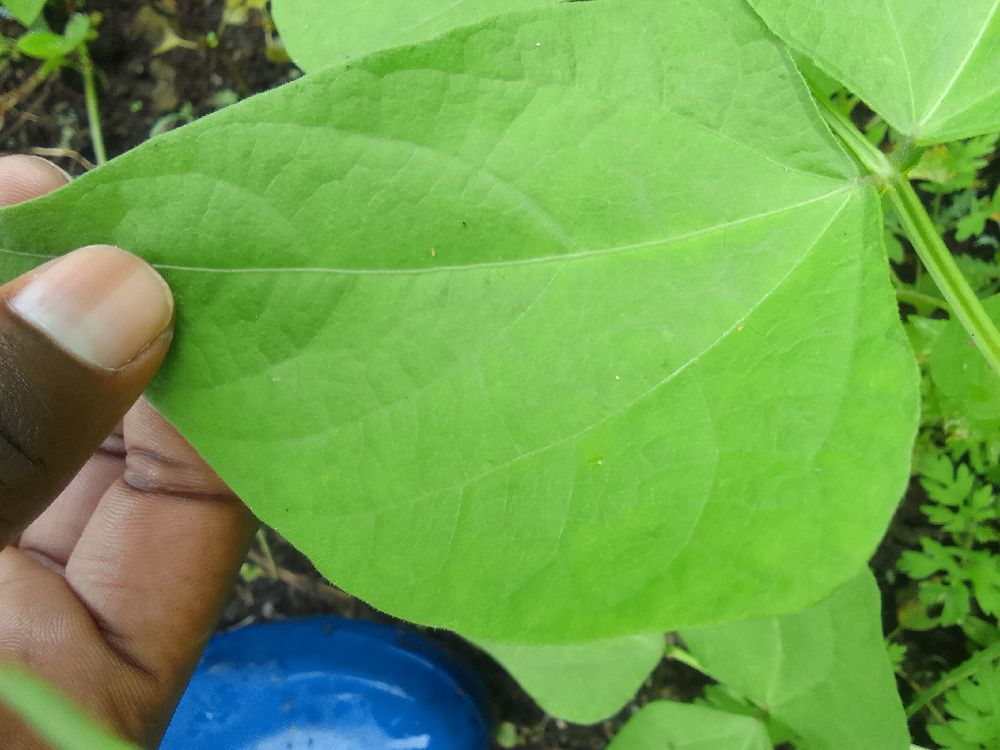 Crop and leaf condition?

common bean, healthy
